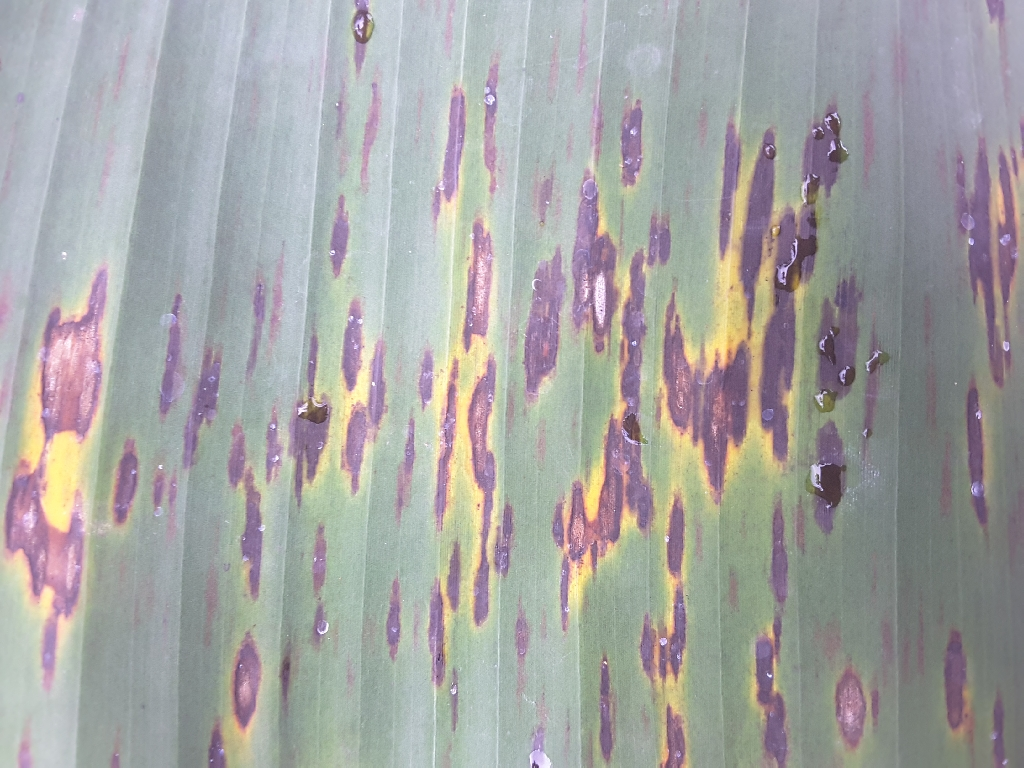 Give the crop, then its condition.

banana, black sigatoka
